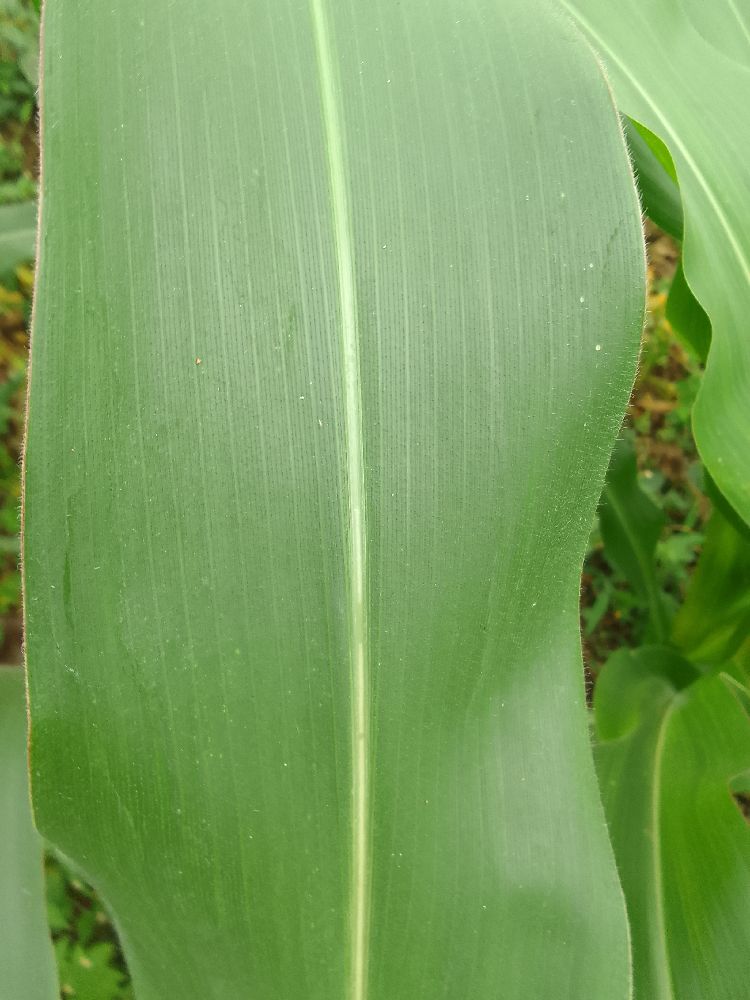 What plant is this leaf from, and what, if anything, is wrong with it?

maize, healthy
